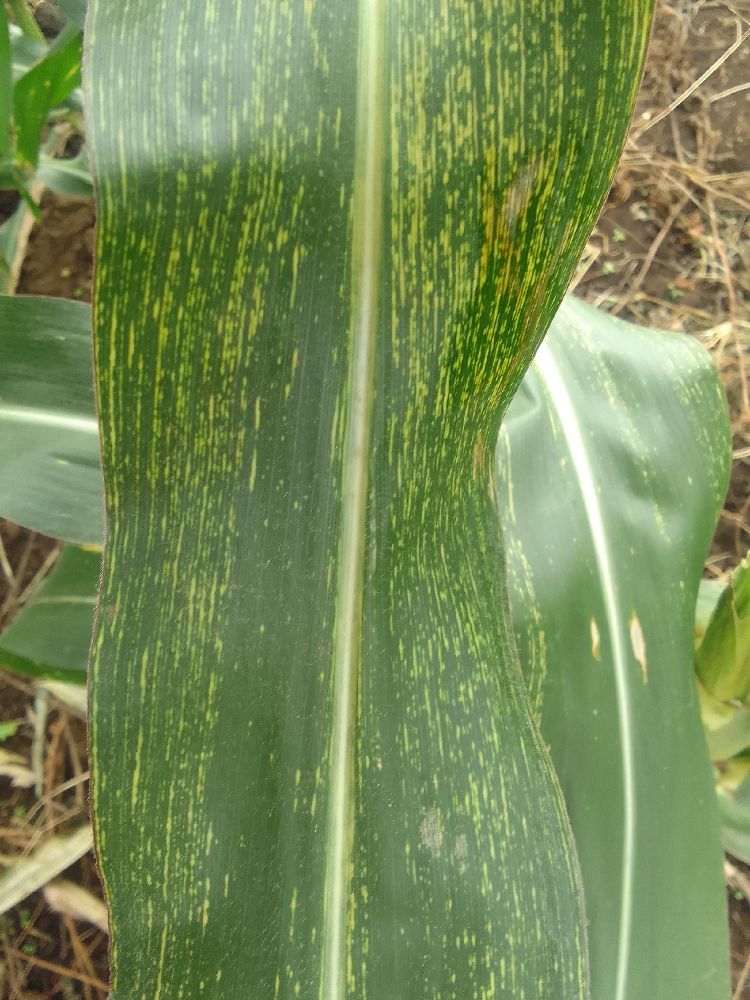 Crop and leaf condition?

maize, maize streak virus
